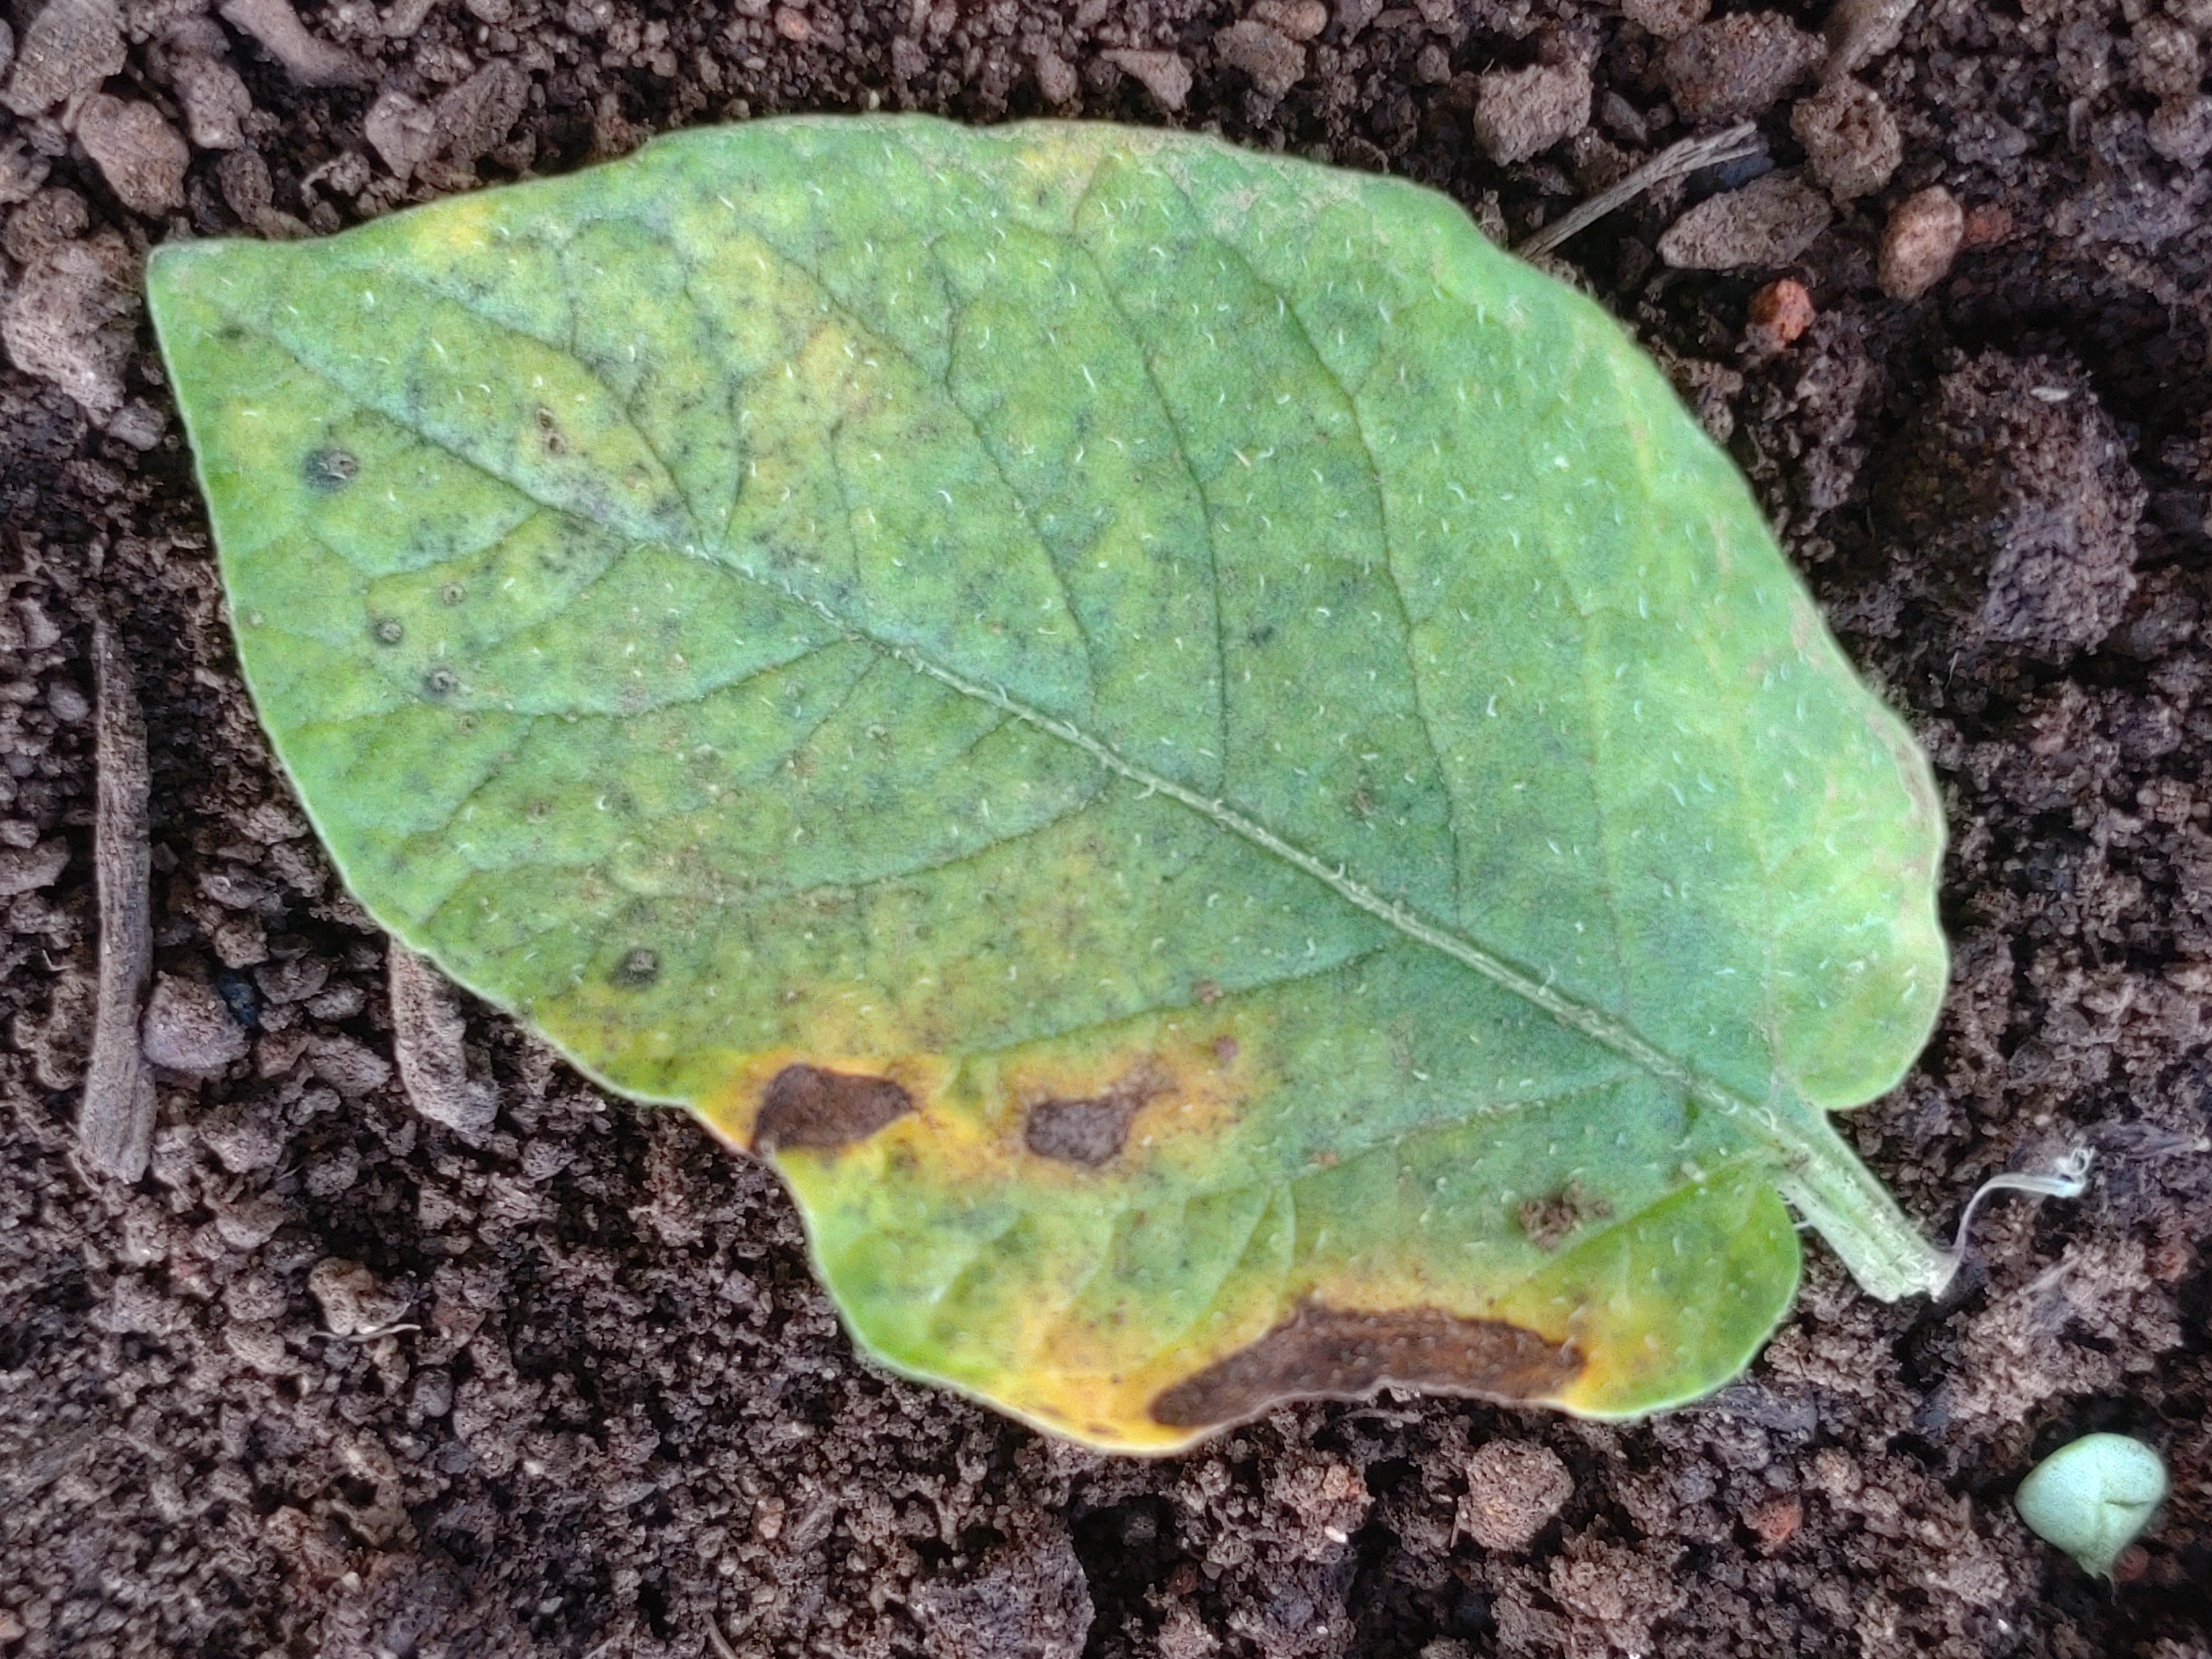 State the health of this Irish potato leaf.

late blight
